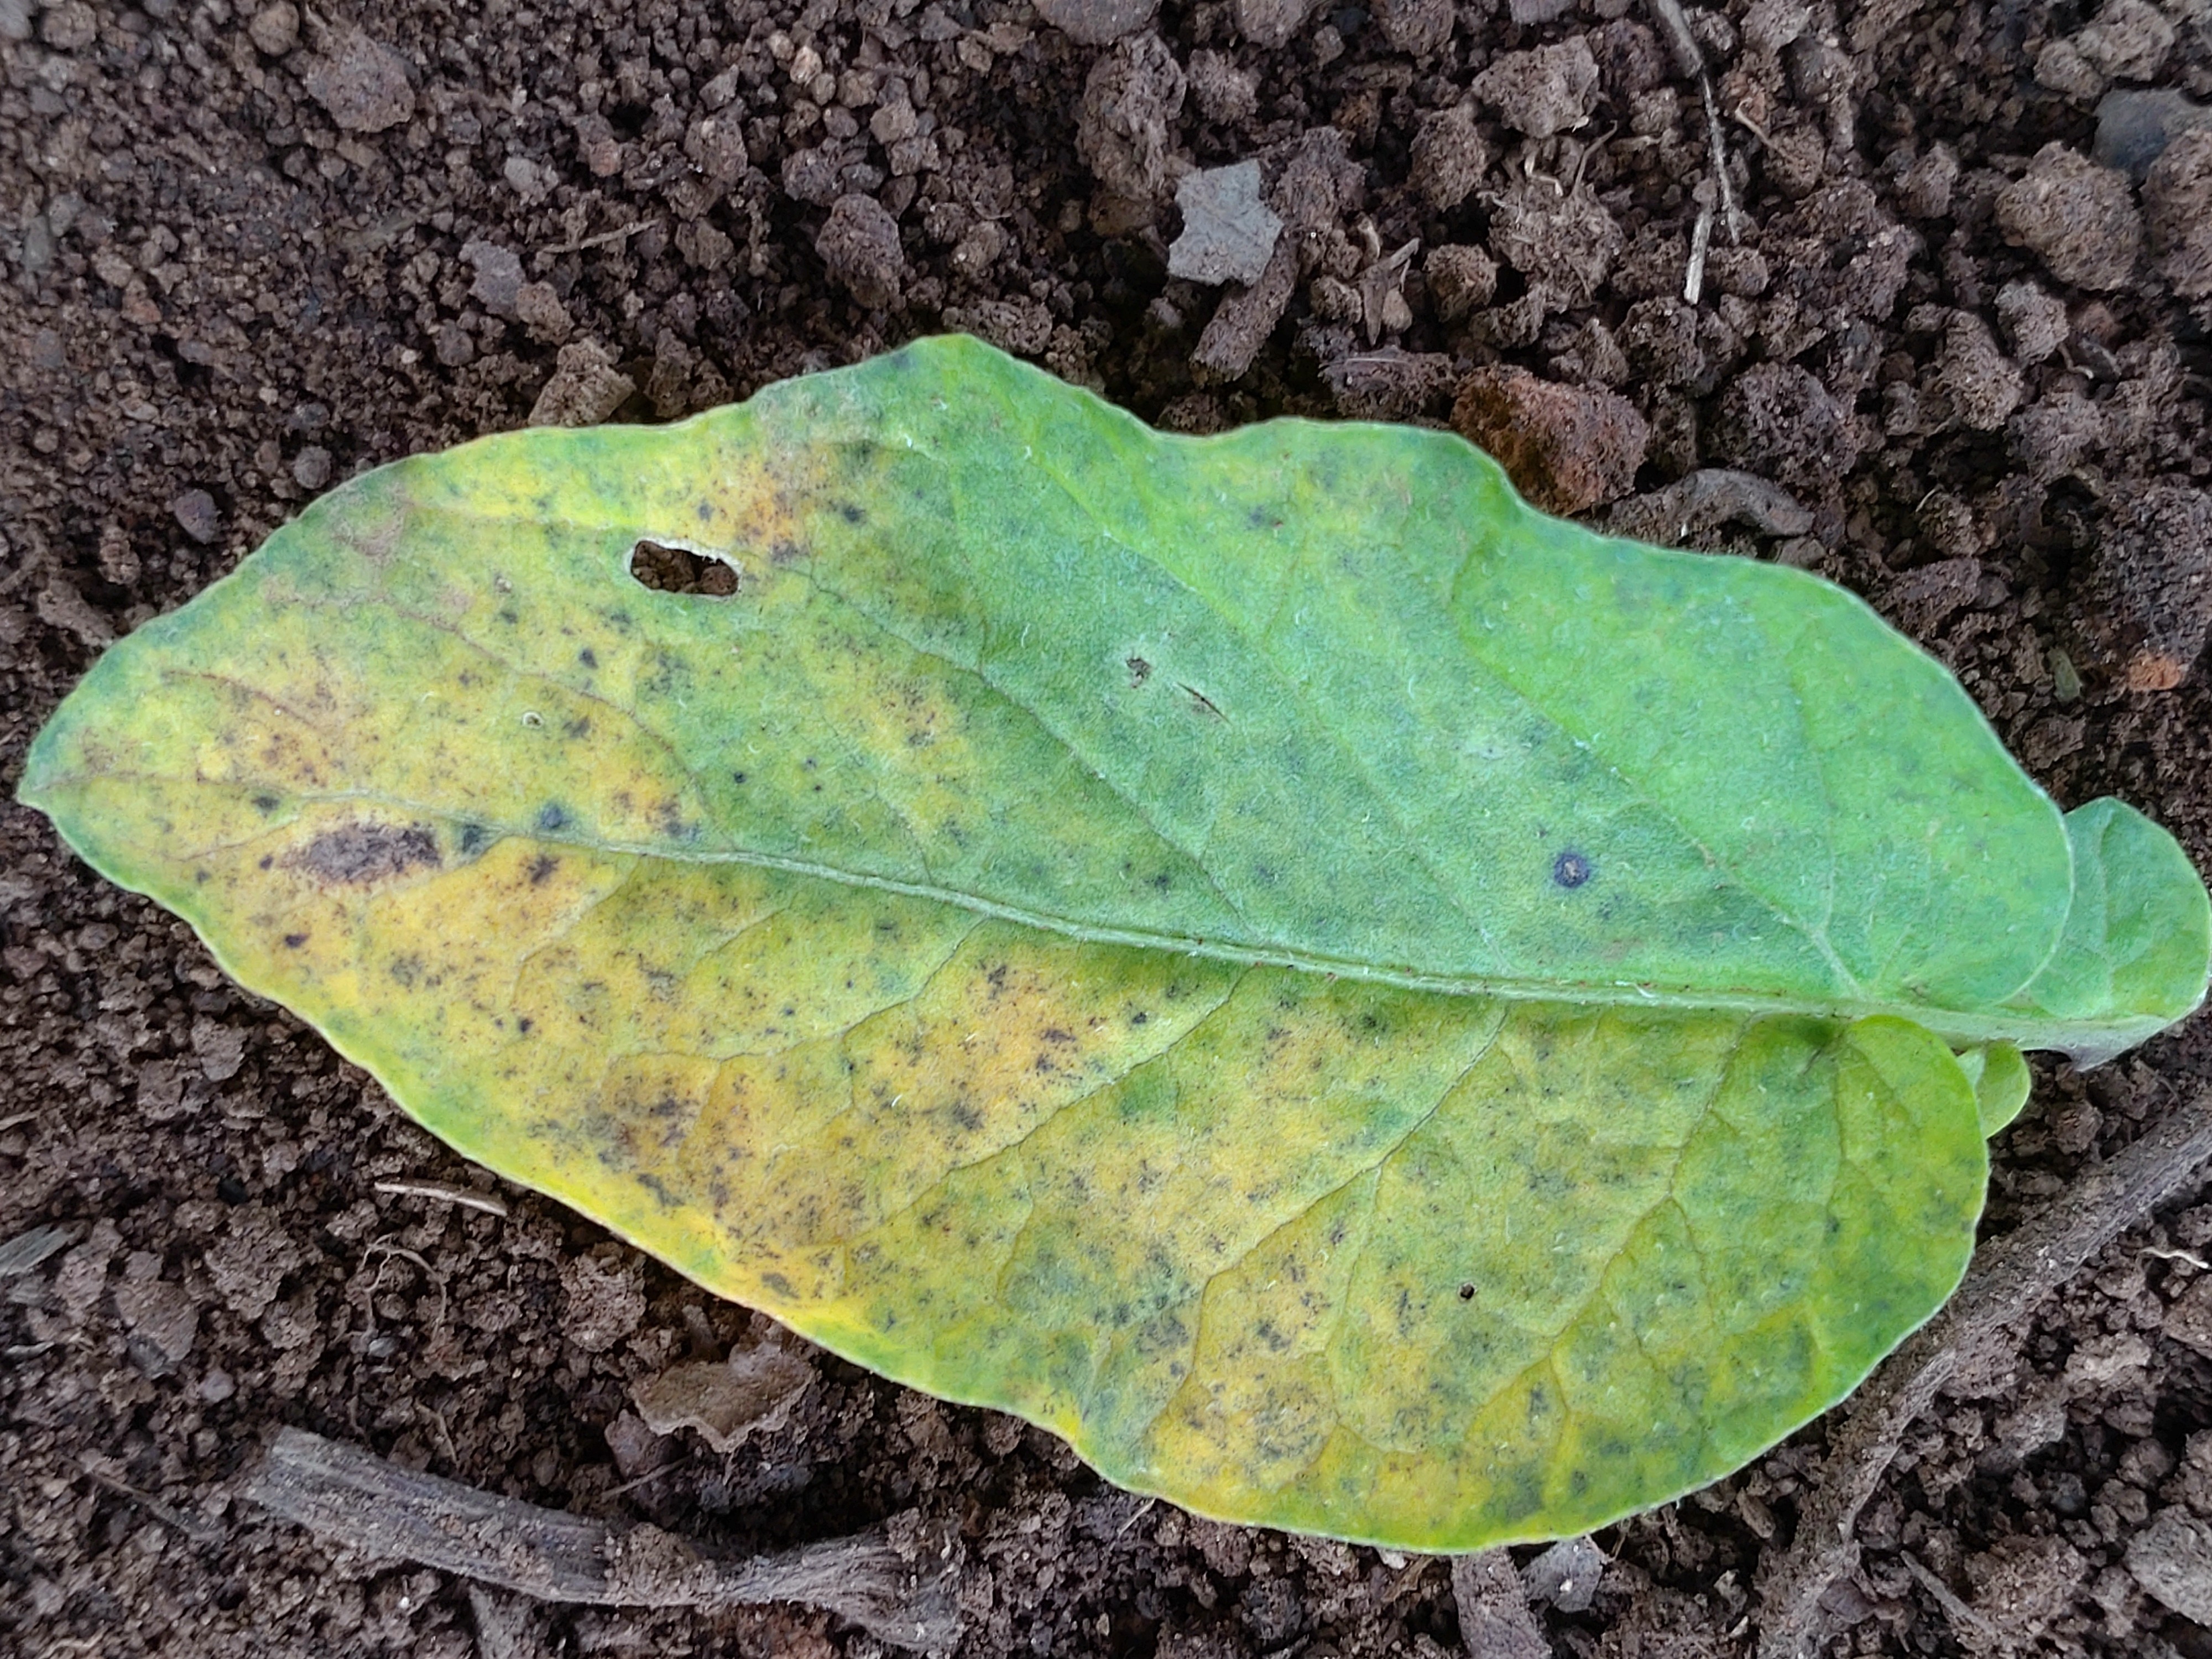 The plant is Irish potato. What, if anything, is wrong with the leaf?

late blight
